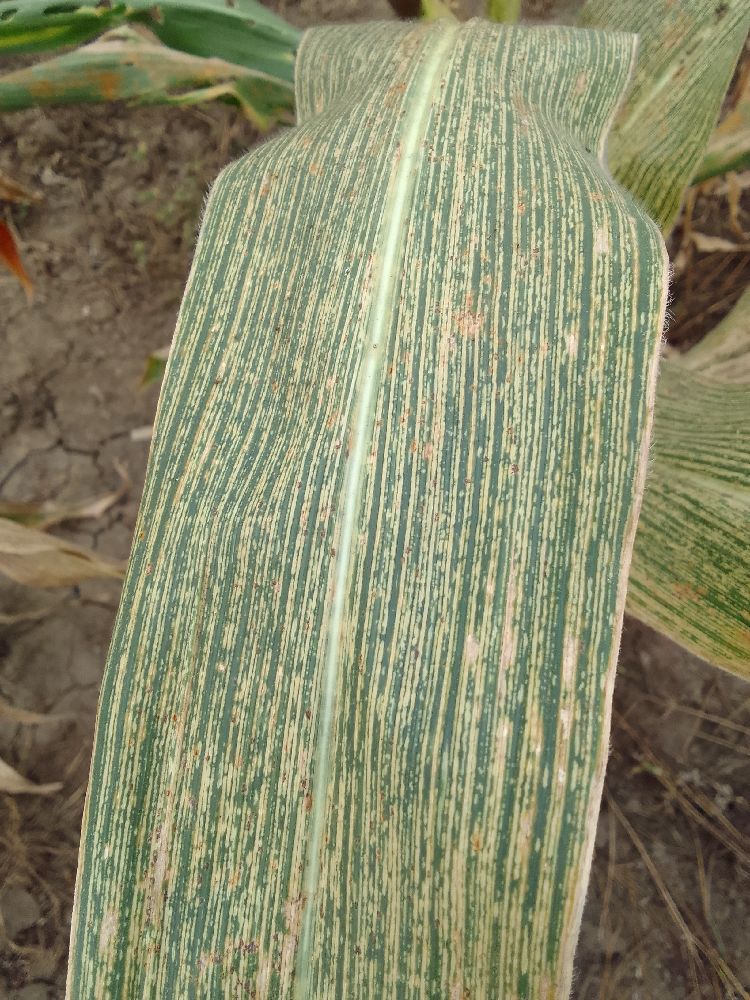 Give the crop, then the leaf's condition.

maize, maize streak virus
